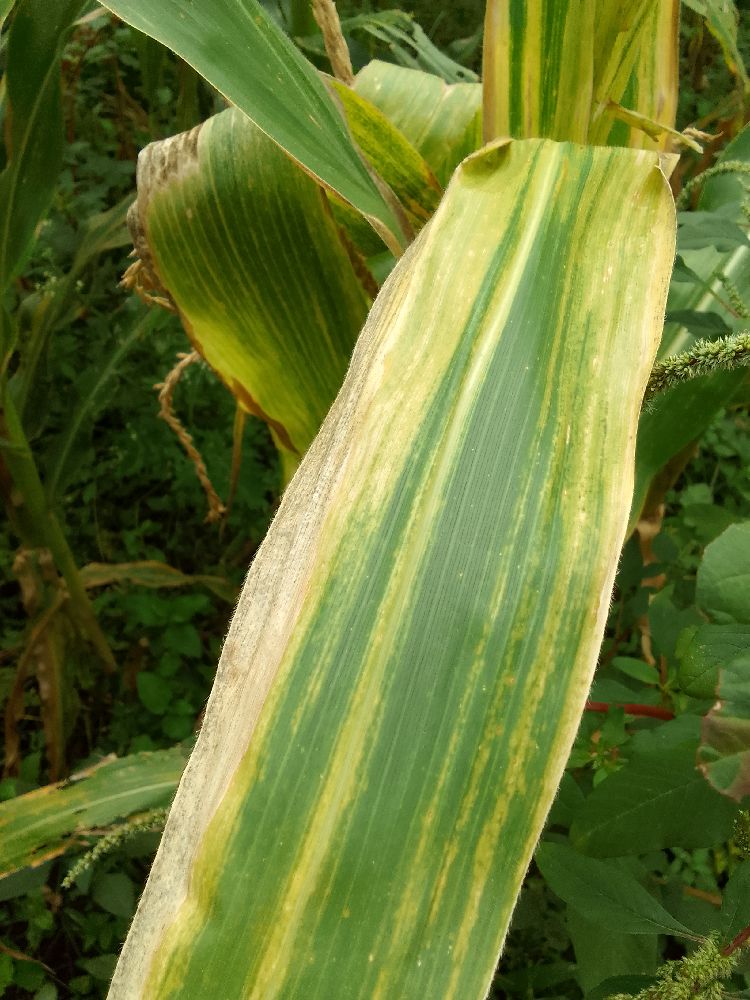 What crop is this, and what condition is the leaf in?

maize, maize lethal necrosis
